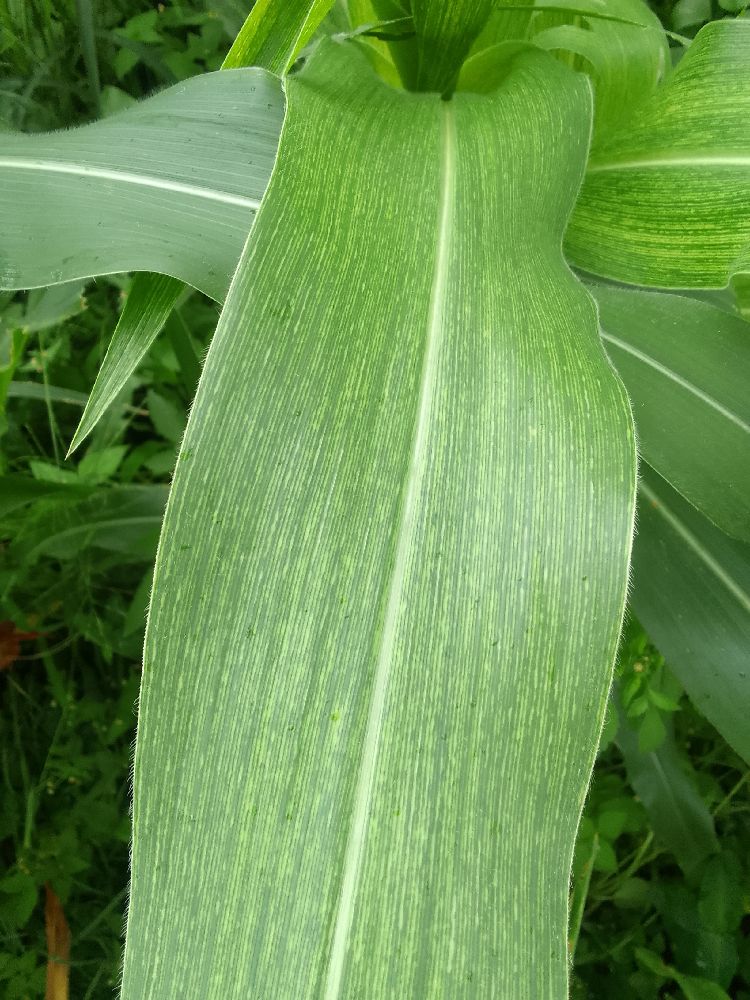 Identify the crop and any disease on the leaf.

maize, maize streak virus
